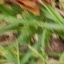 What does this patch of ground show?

grass
